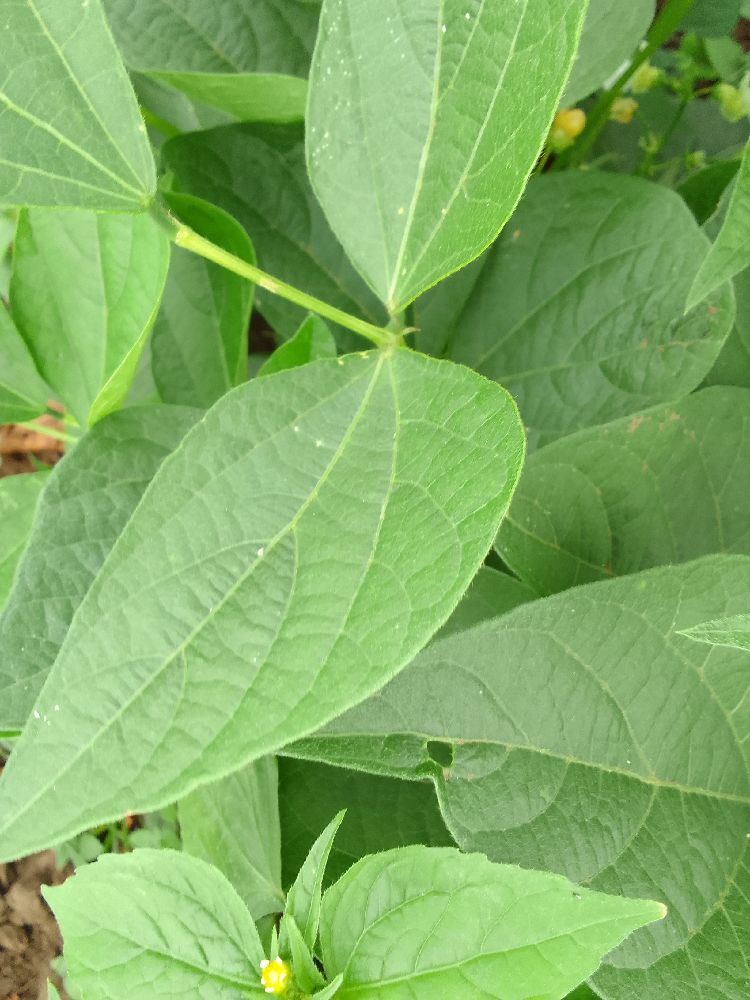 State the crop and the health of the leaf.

common bean, healthy
